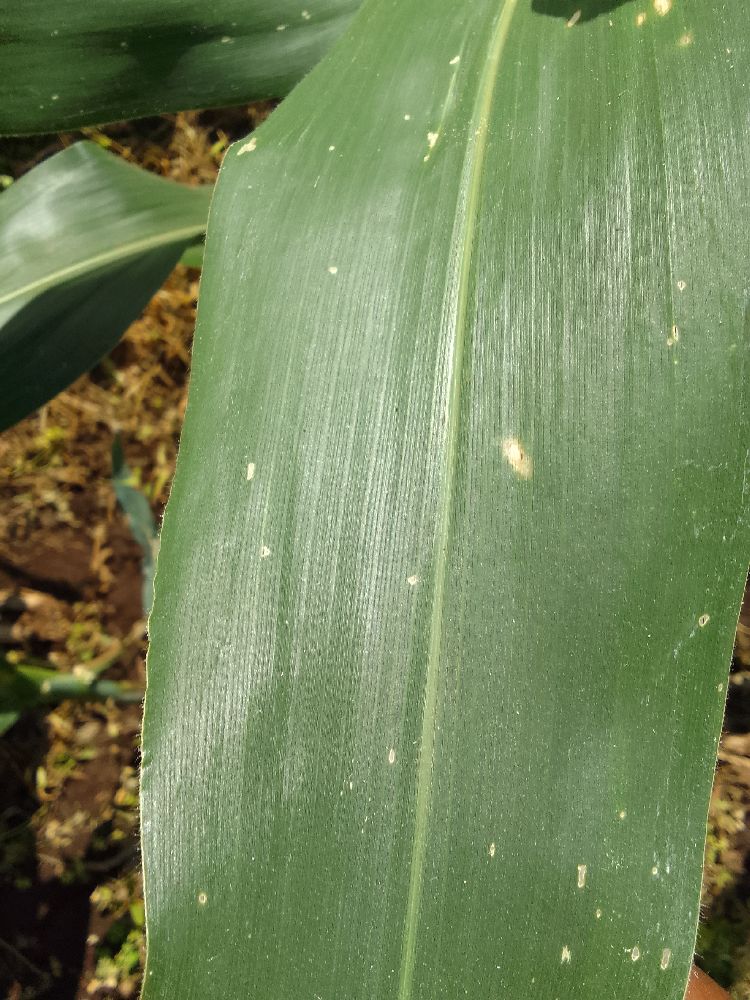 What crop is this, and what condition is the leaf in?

maize, healthy
